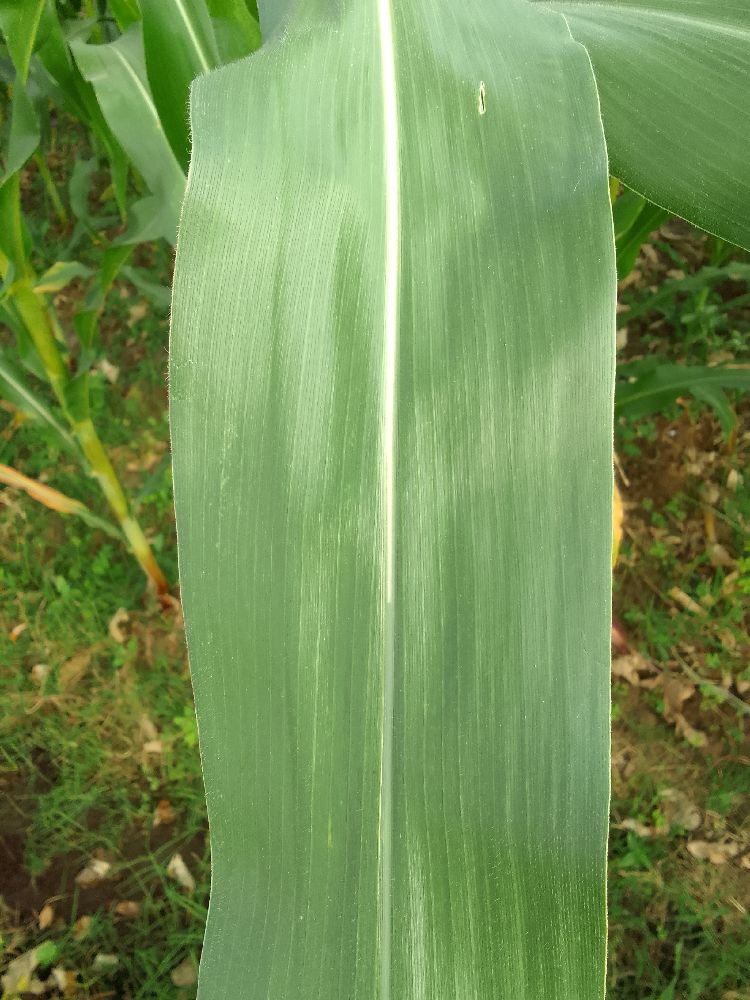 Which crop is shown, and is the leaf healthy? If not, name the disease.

maize, healthy
